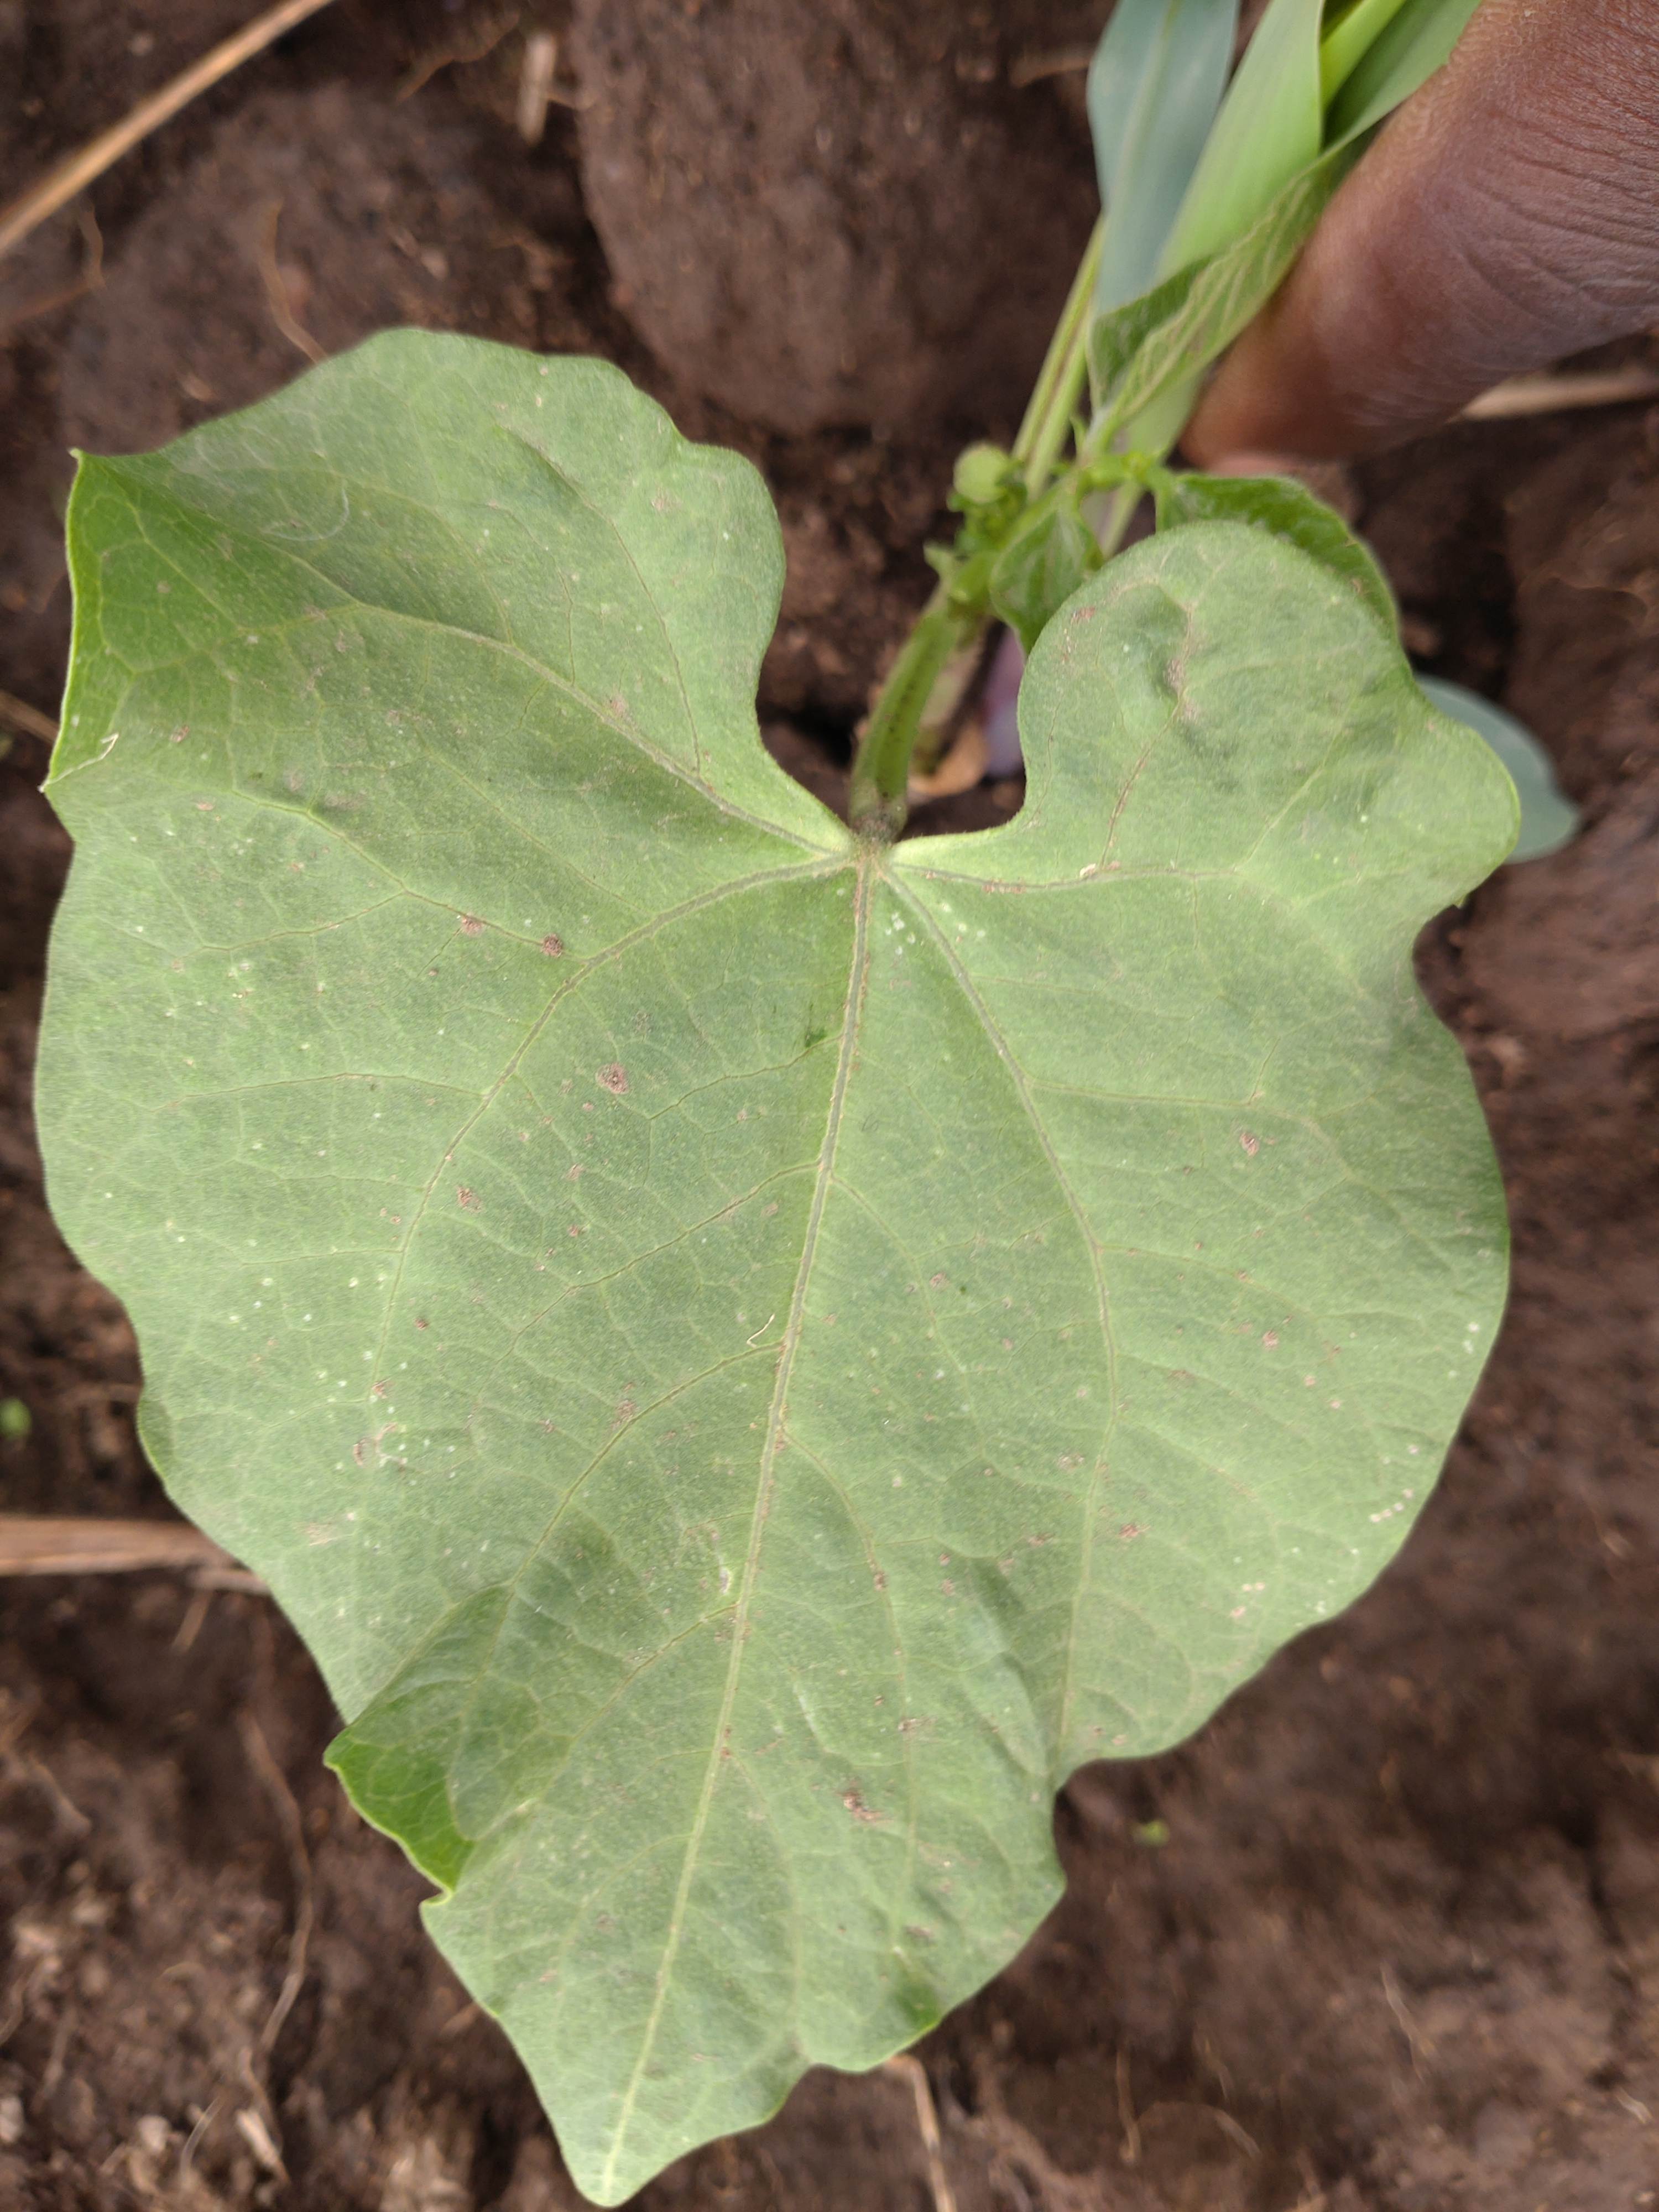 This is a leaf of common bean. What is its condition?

healthy
